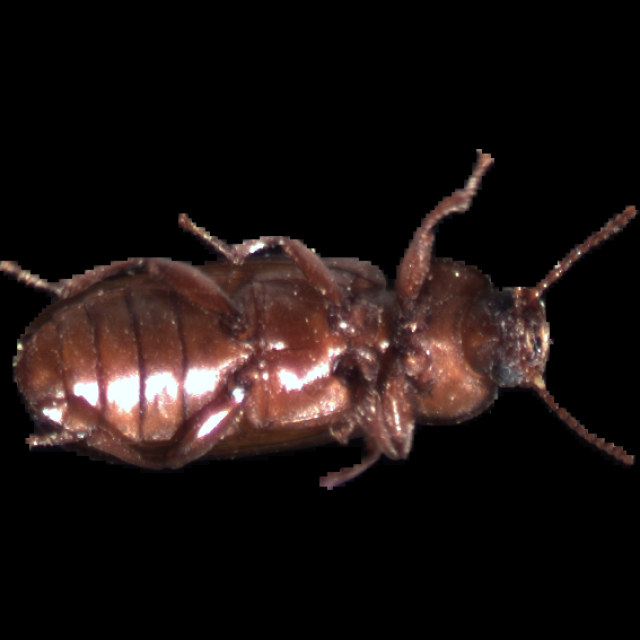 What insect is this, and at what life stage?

mealworm beetle
